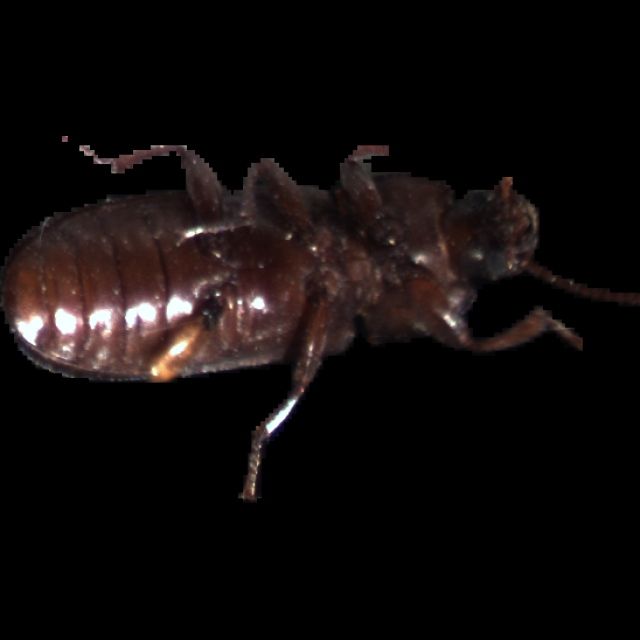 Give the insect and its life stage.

mealworm beetle
